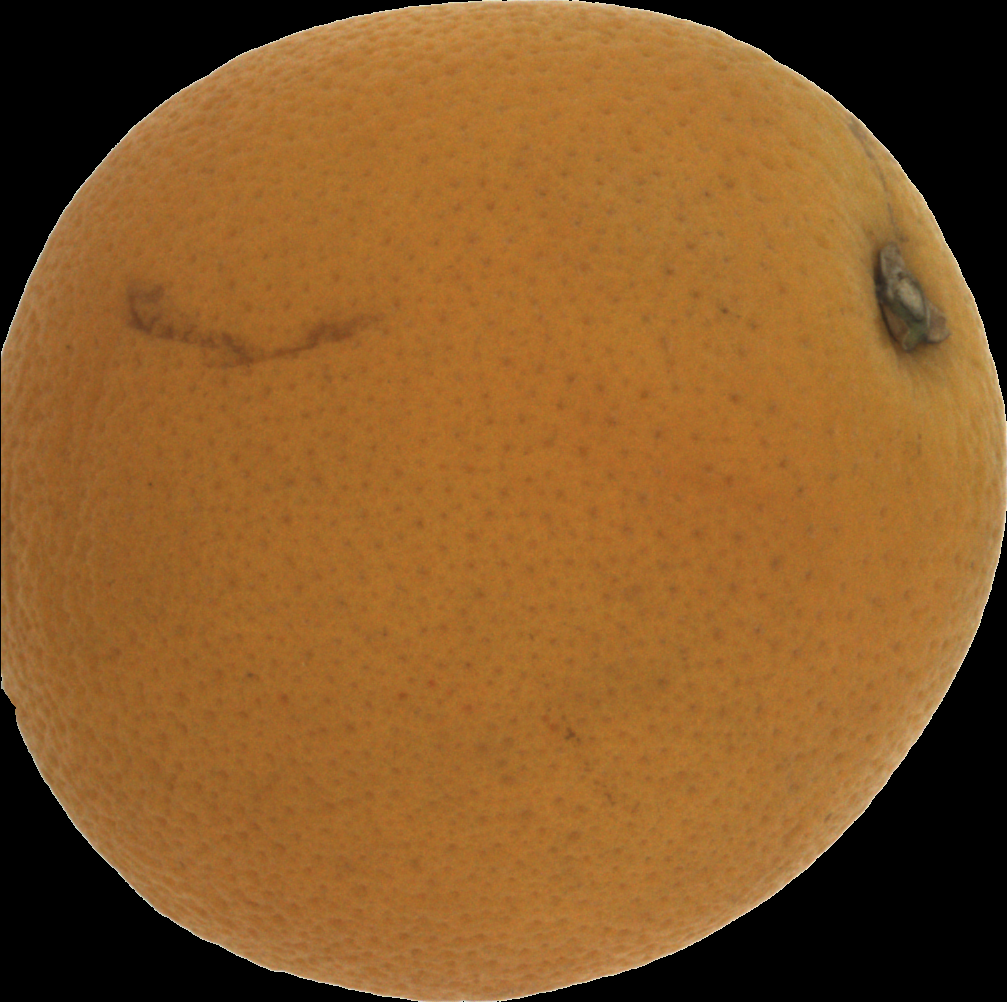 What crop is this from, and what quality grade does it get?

orange, bad
